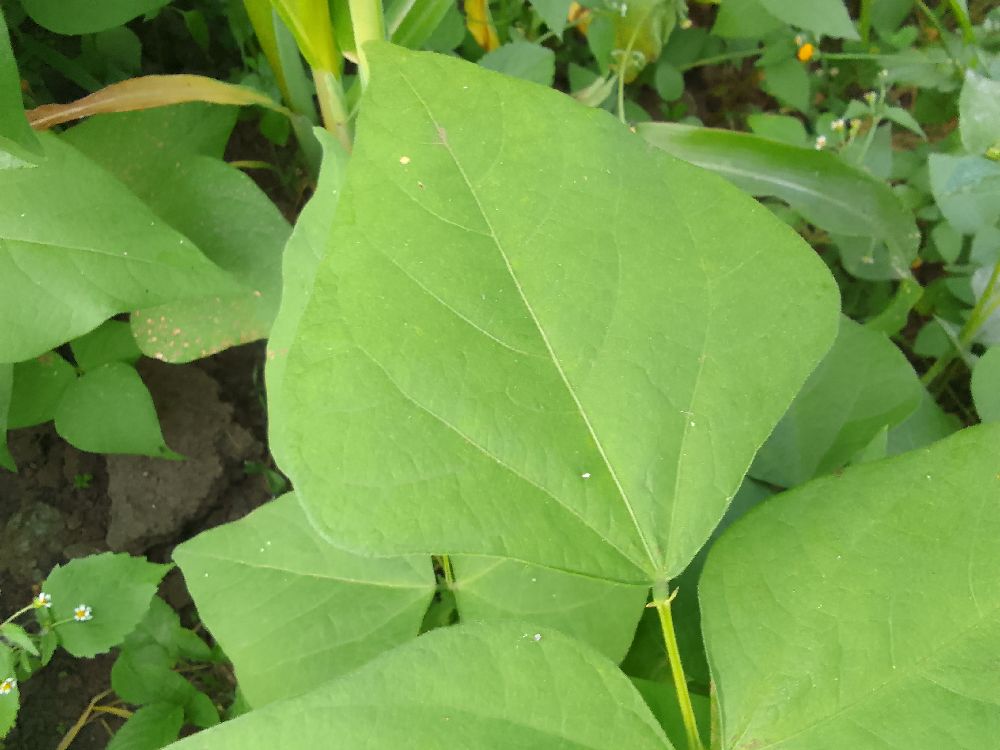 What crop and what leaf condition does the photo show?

common bean, healthy
